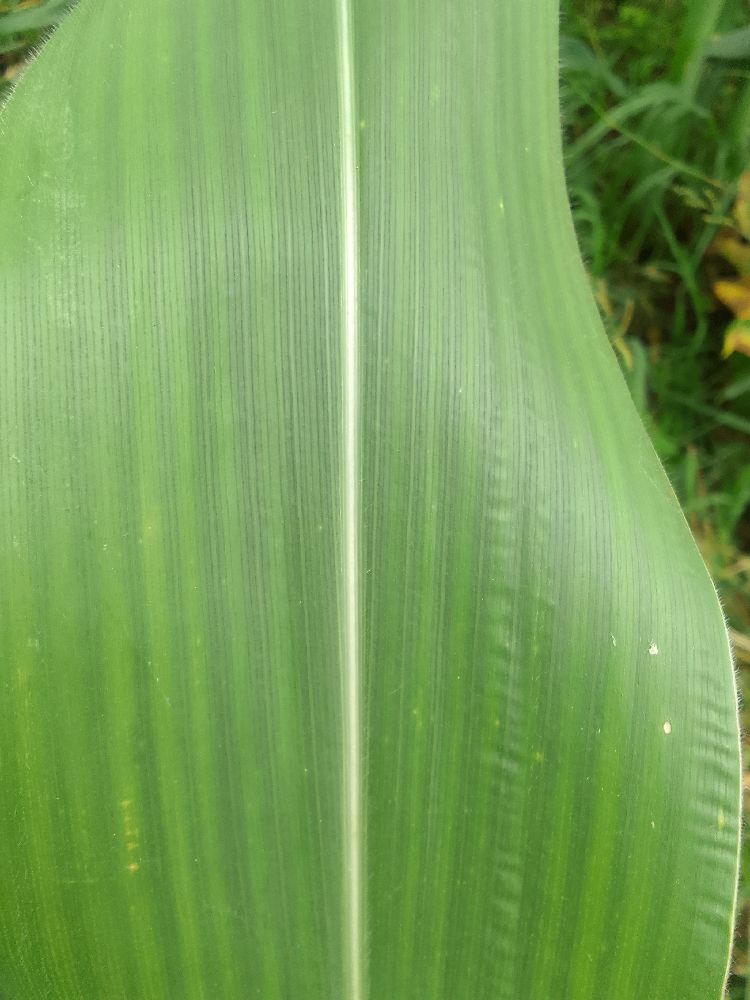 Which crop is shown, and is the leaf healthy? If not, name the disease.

maize, healthy
